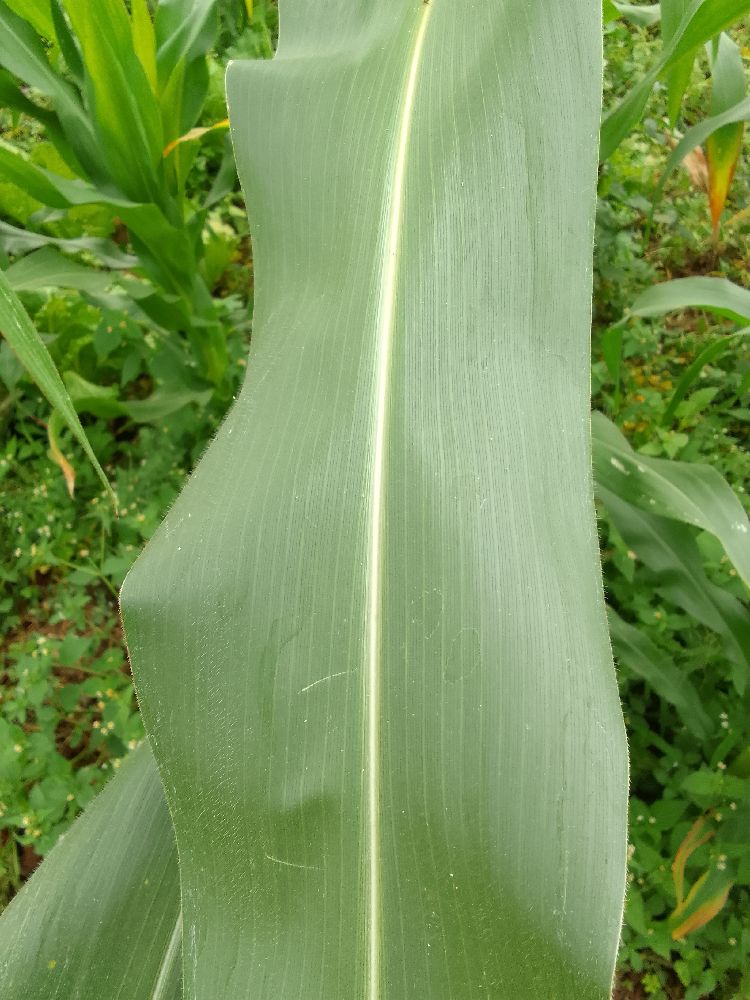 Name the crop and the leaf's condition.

maize, healthy
